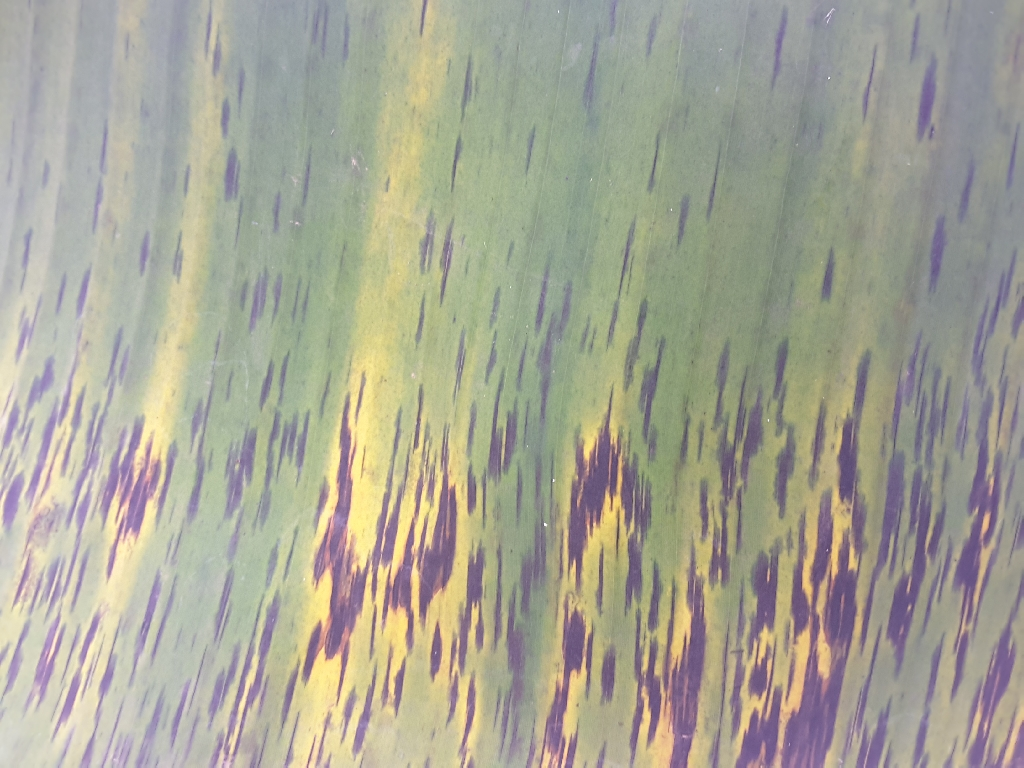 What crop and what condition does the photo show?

banana, black sigatoka
